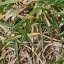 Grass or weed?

grass
